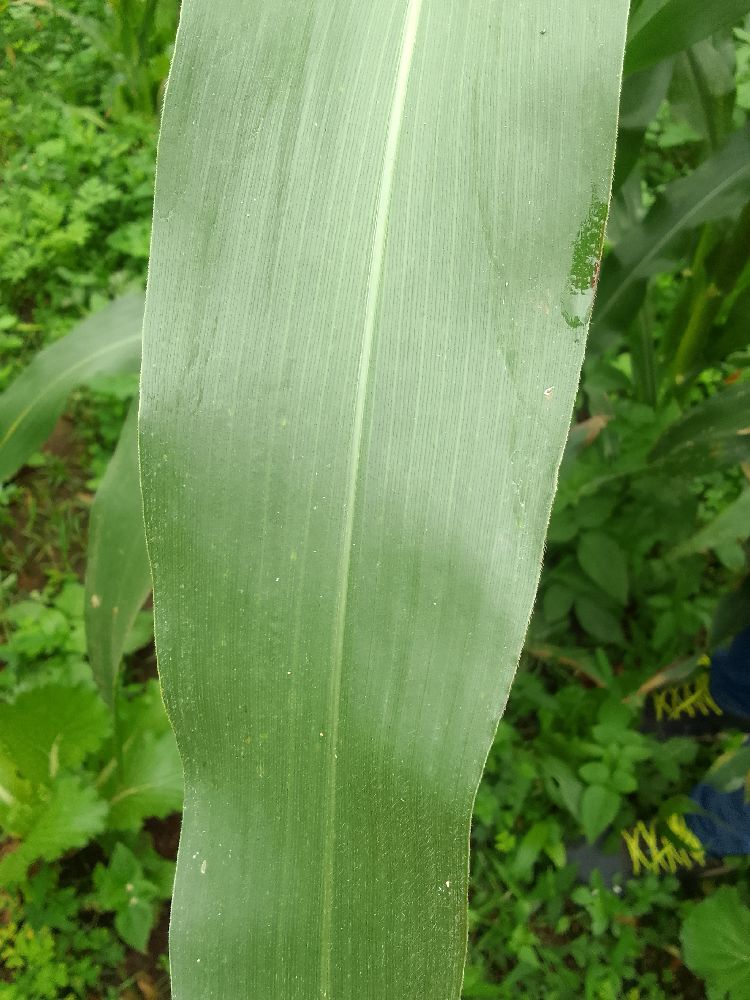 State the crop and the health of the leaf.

maize, healthy
